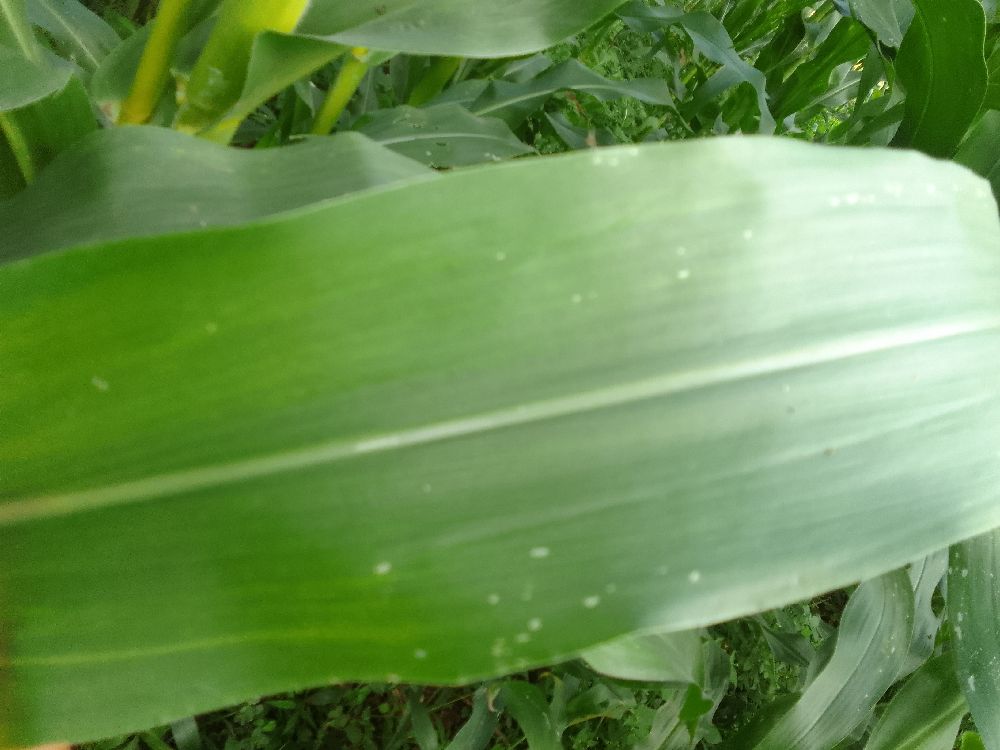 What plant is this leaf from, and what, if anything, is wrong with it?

maize, healthy
